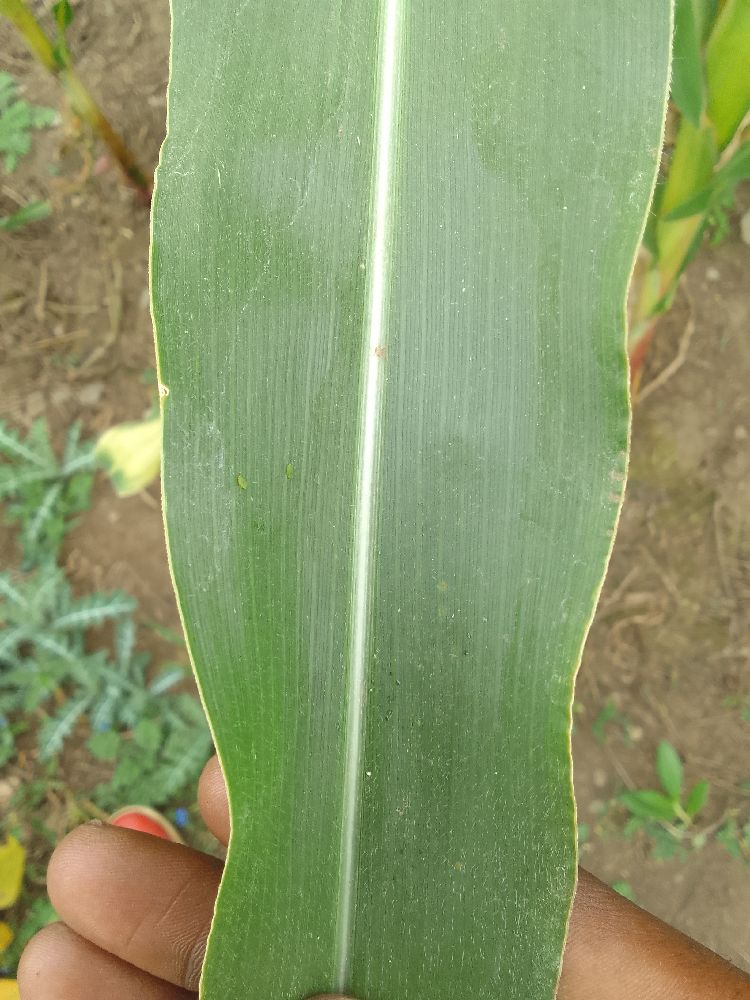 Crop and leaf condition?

maize, healthy
